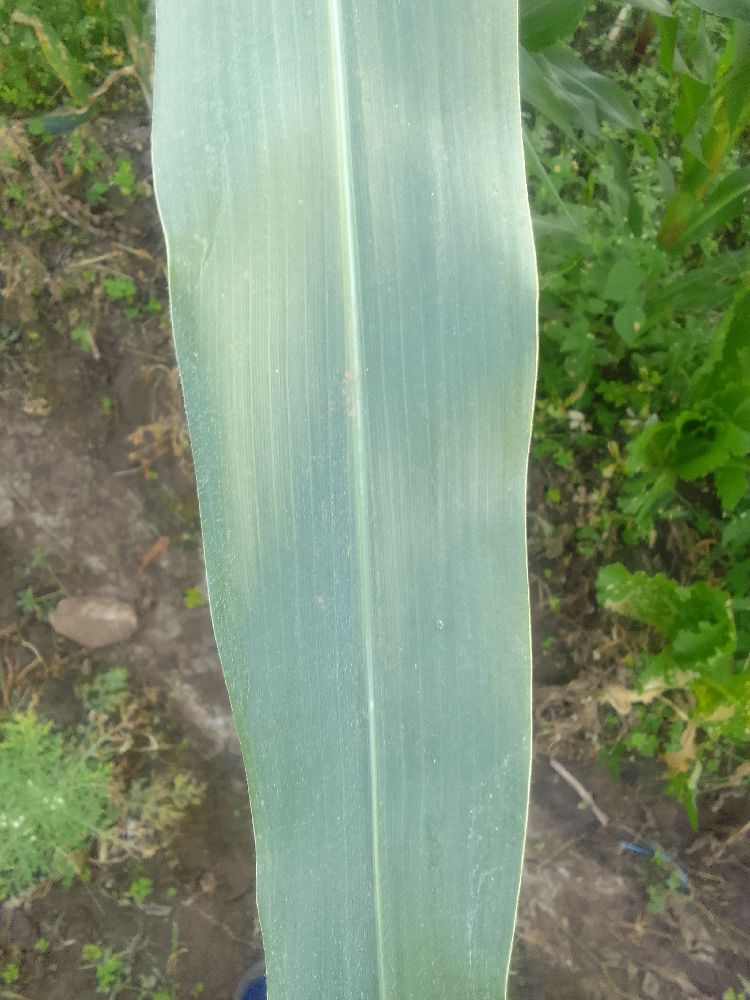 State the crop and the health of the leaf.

maize, healthy
